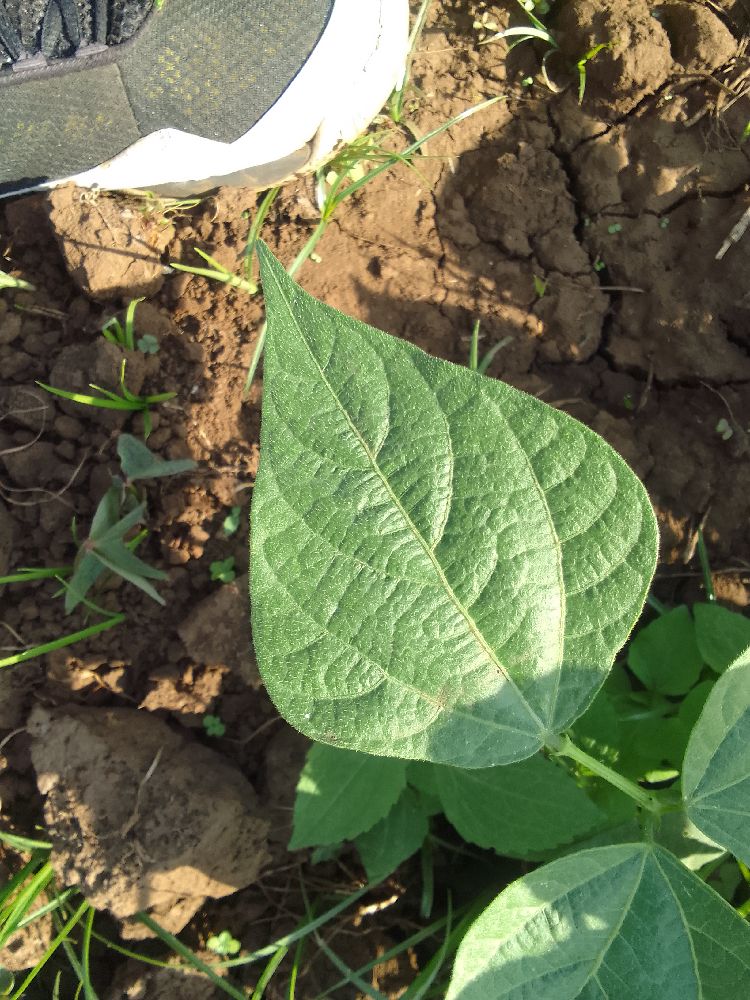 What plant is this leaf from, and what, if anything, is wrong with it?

common bean, healthy
